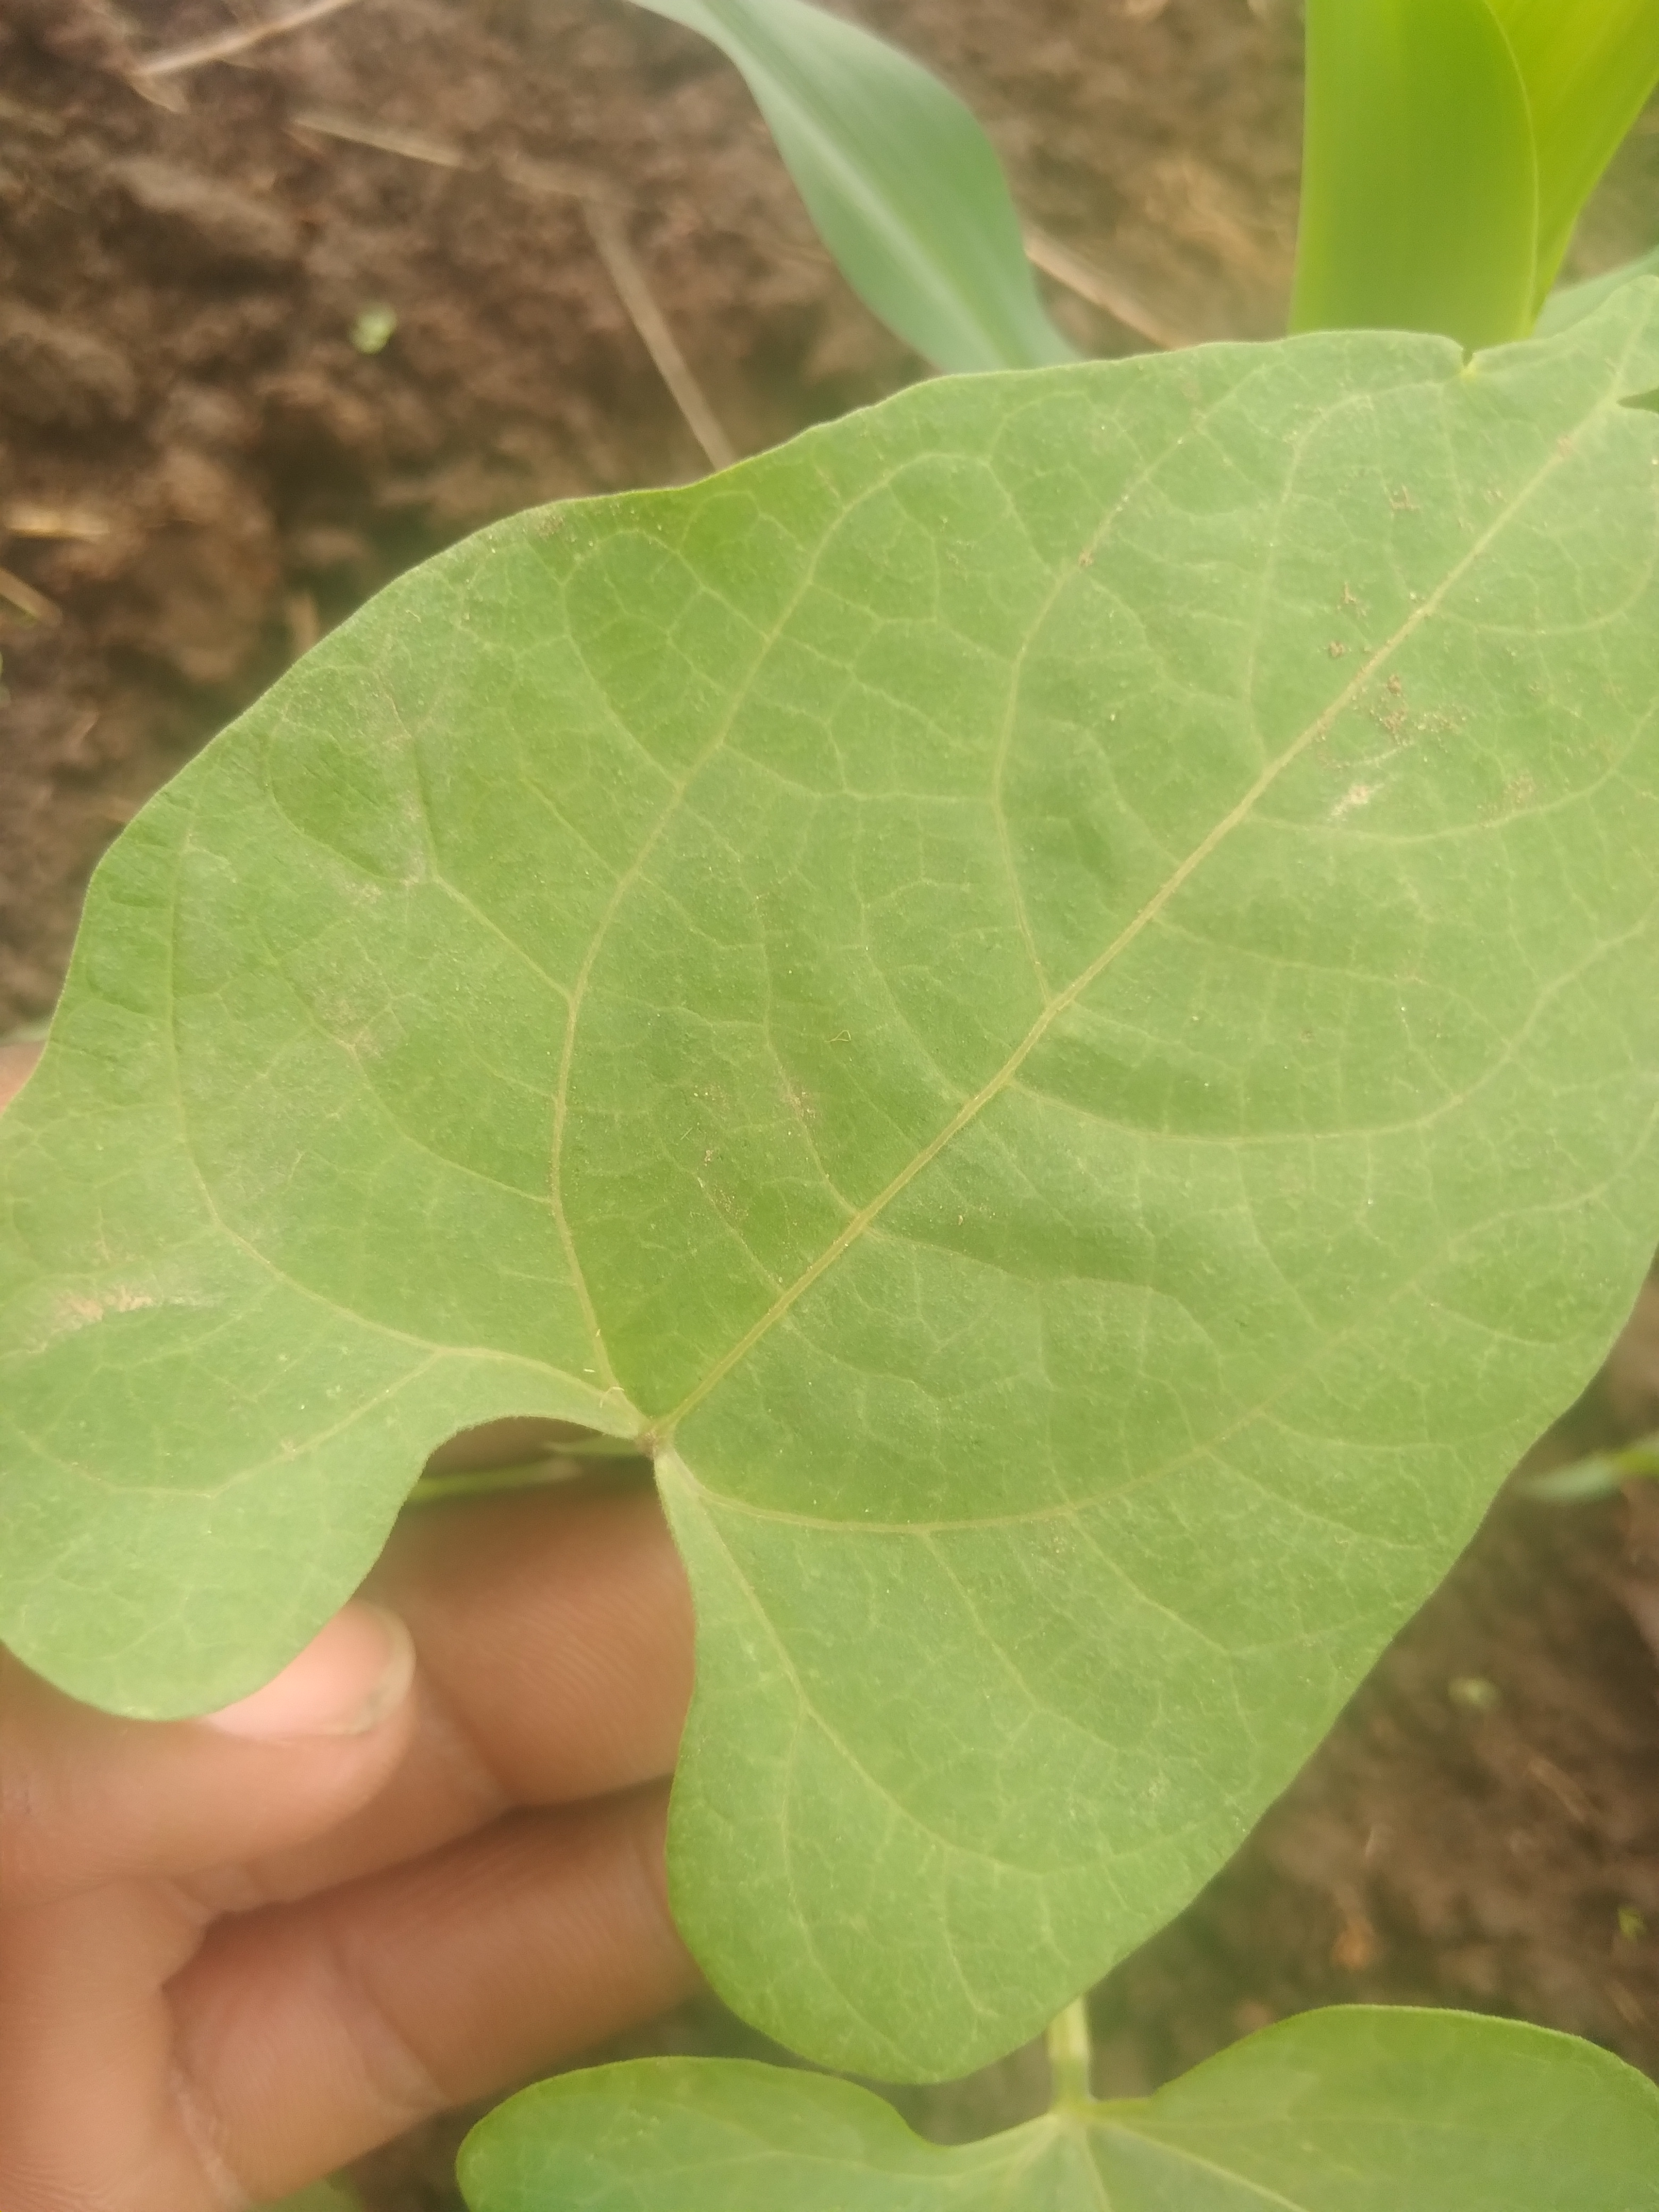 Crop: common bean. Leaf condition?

healthy
